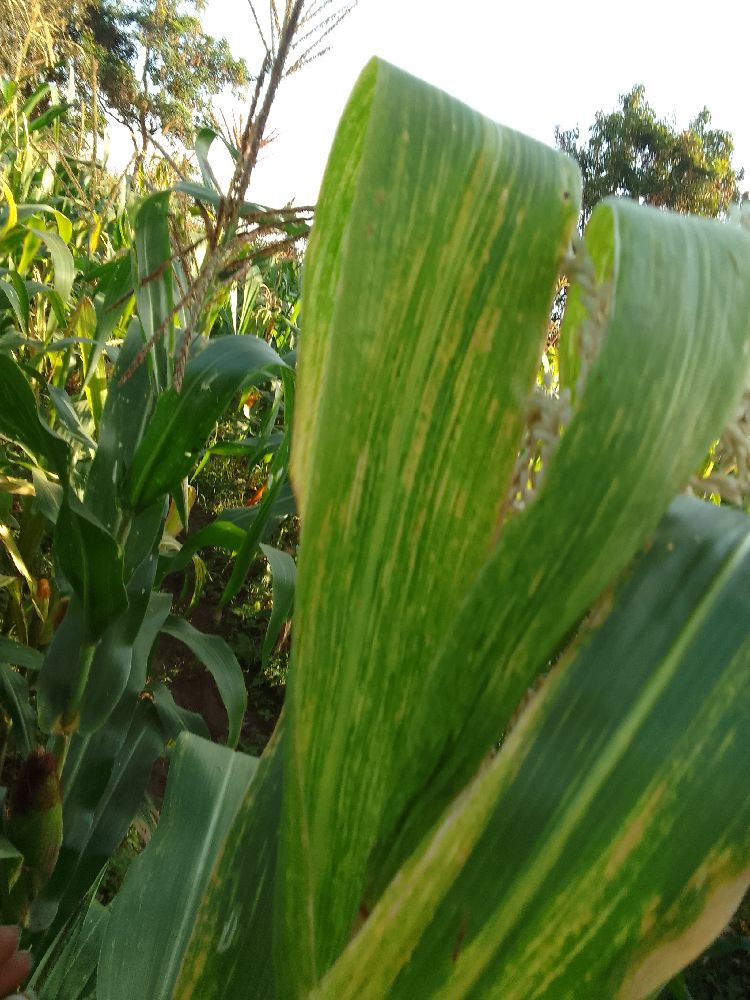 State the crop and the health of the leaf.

maize, maize lethal necrosis
